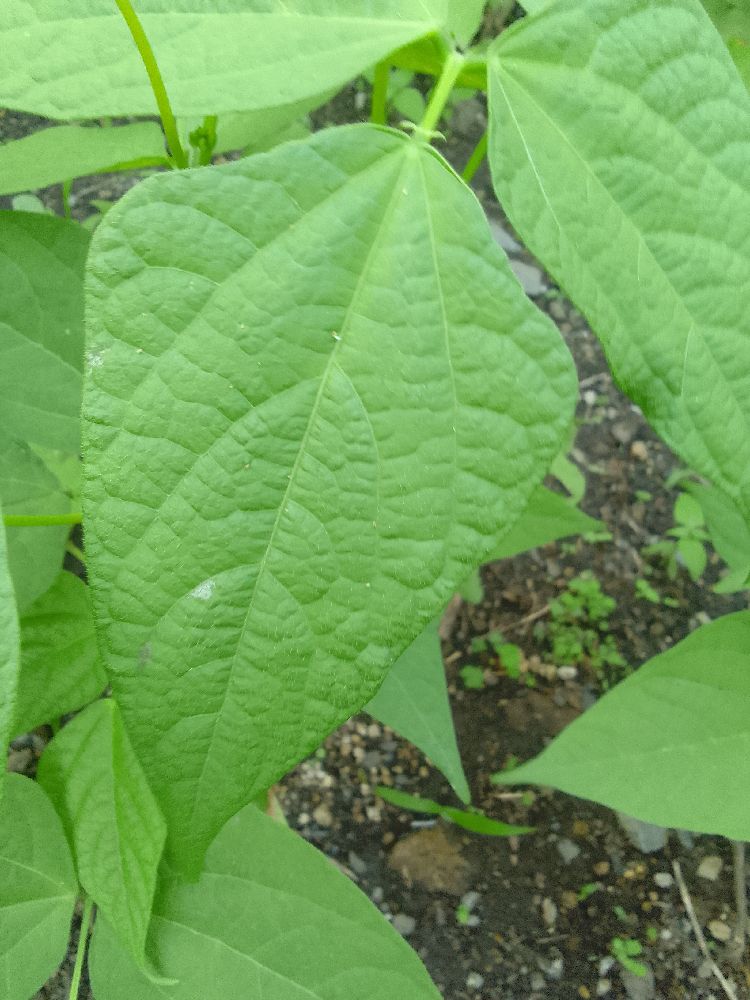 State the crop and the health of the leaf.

common bean, healthy
